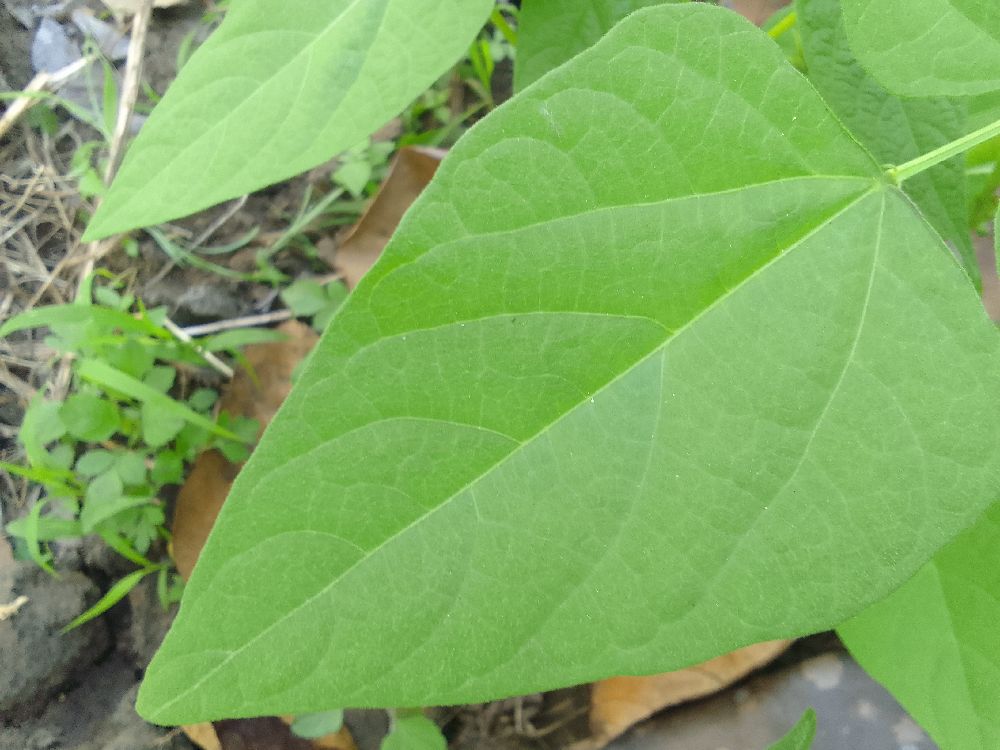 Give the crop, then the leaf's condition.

common bean, healthy
